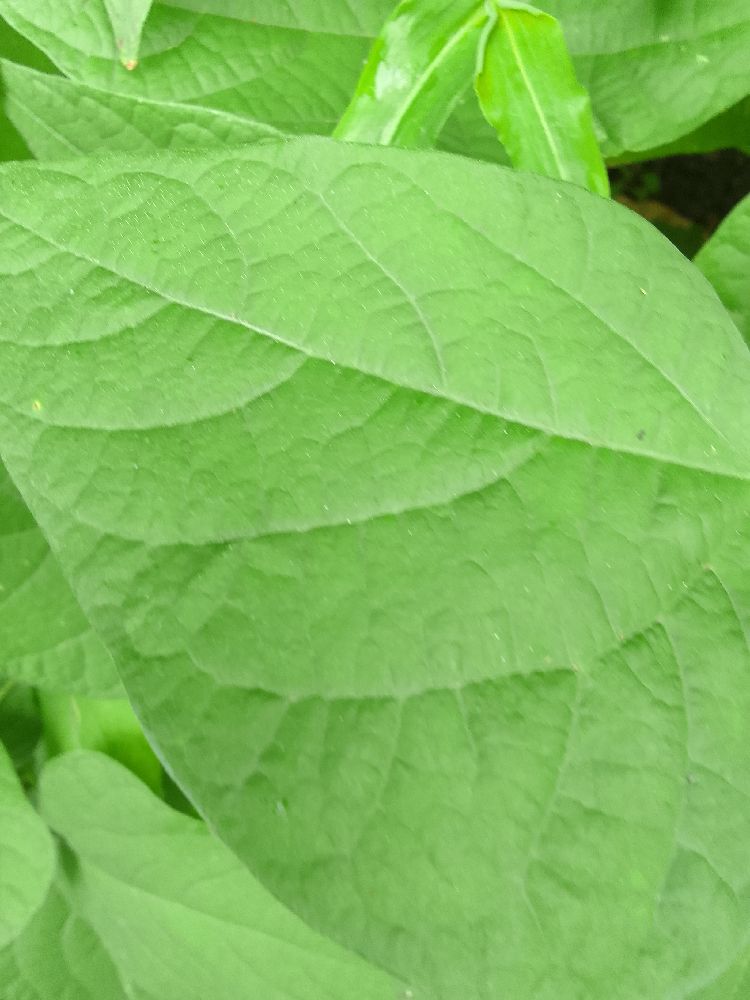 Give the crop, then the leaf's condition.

common bean, healthy
